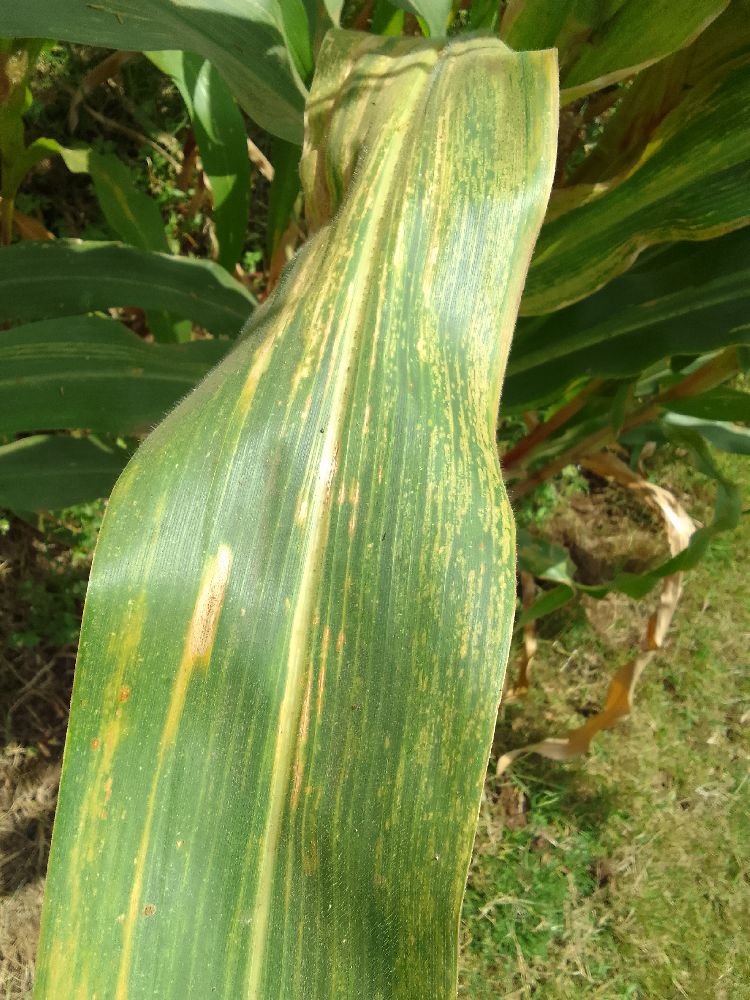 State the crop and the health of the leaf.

maize, maize lethal necrosis
